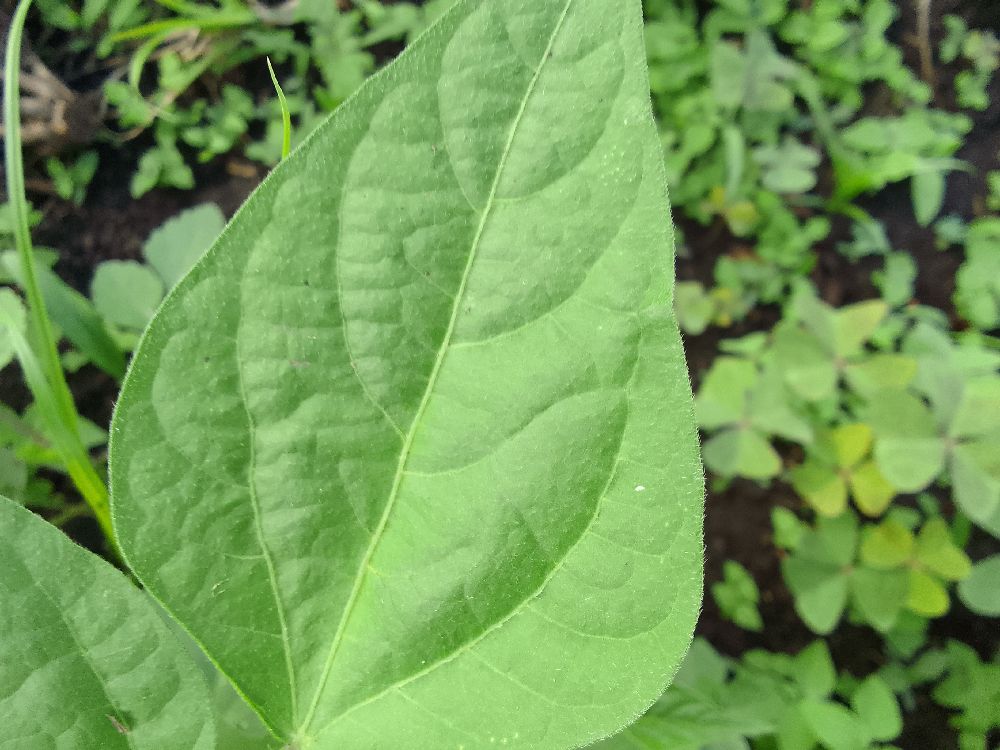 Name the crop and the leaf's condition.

common bean, healthy
